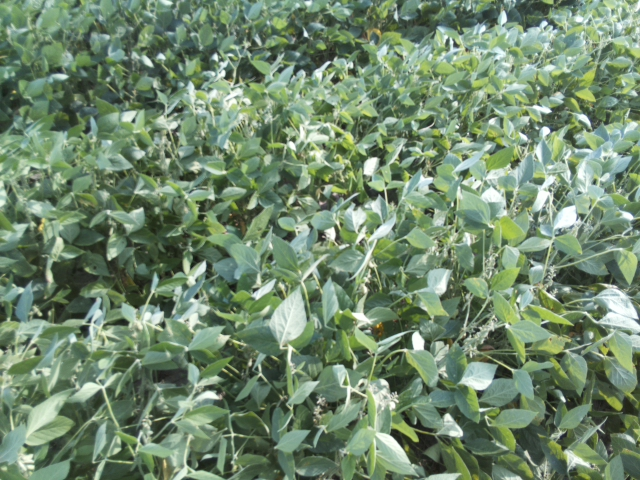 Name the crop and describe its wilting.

soybean, slight leaflet or petiole turgor loss in upper canopy
